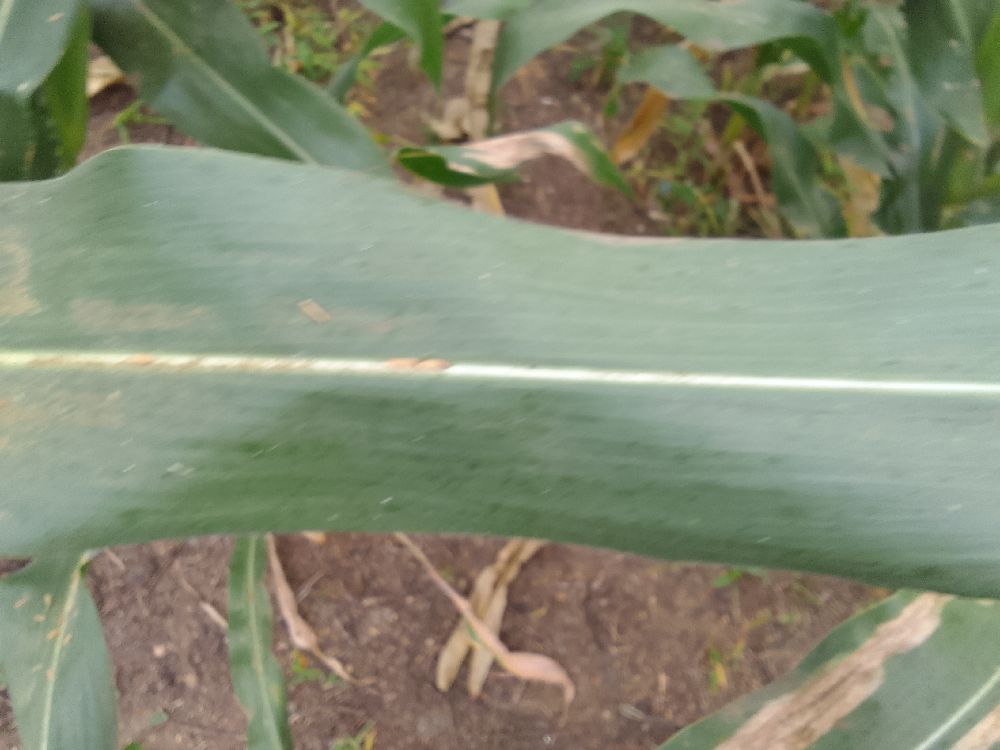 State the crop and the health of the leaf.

maize, healthy
